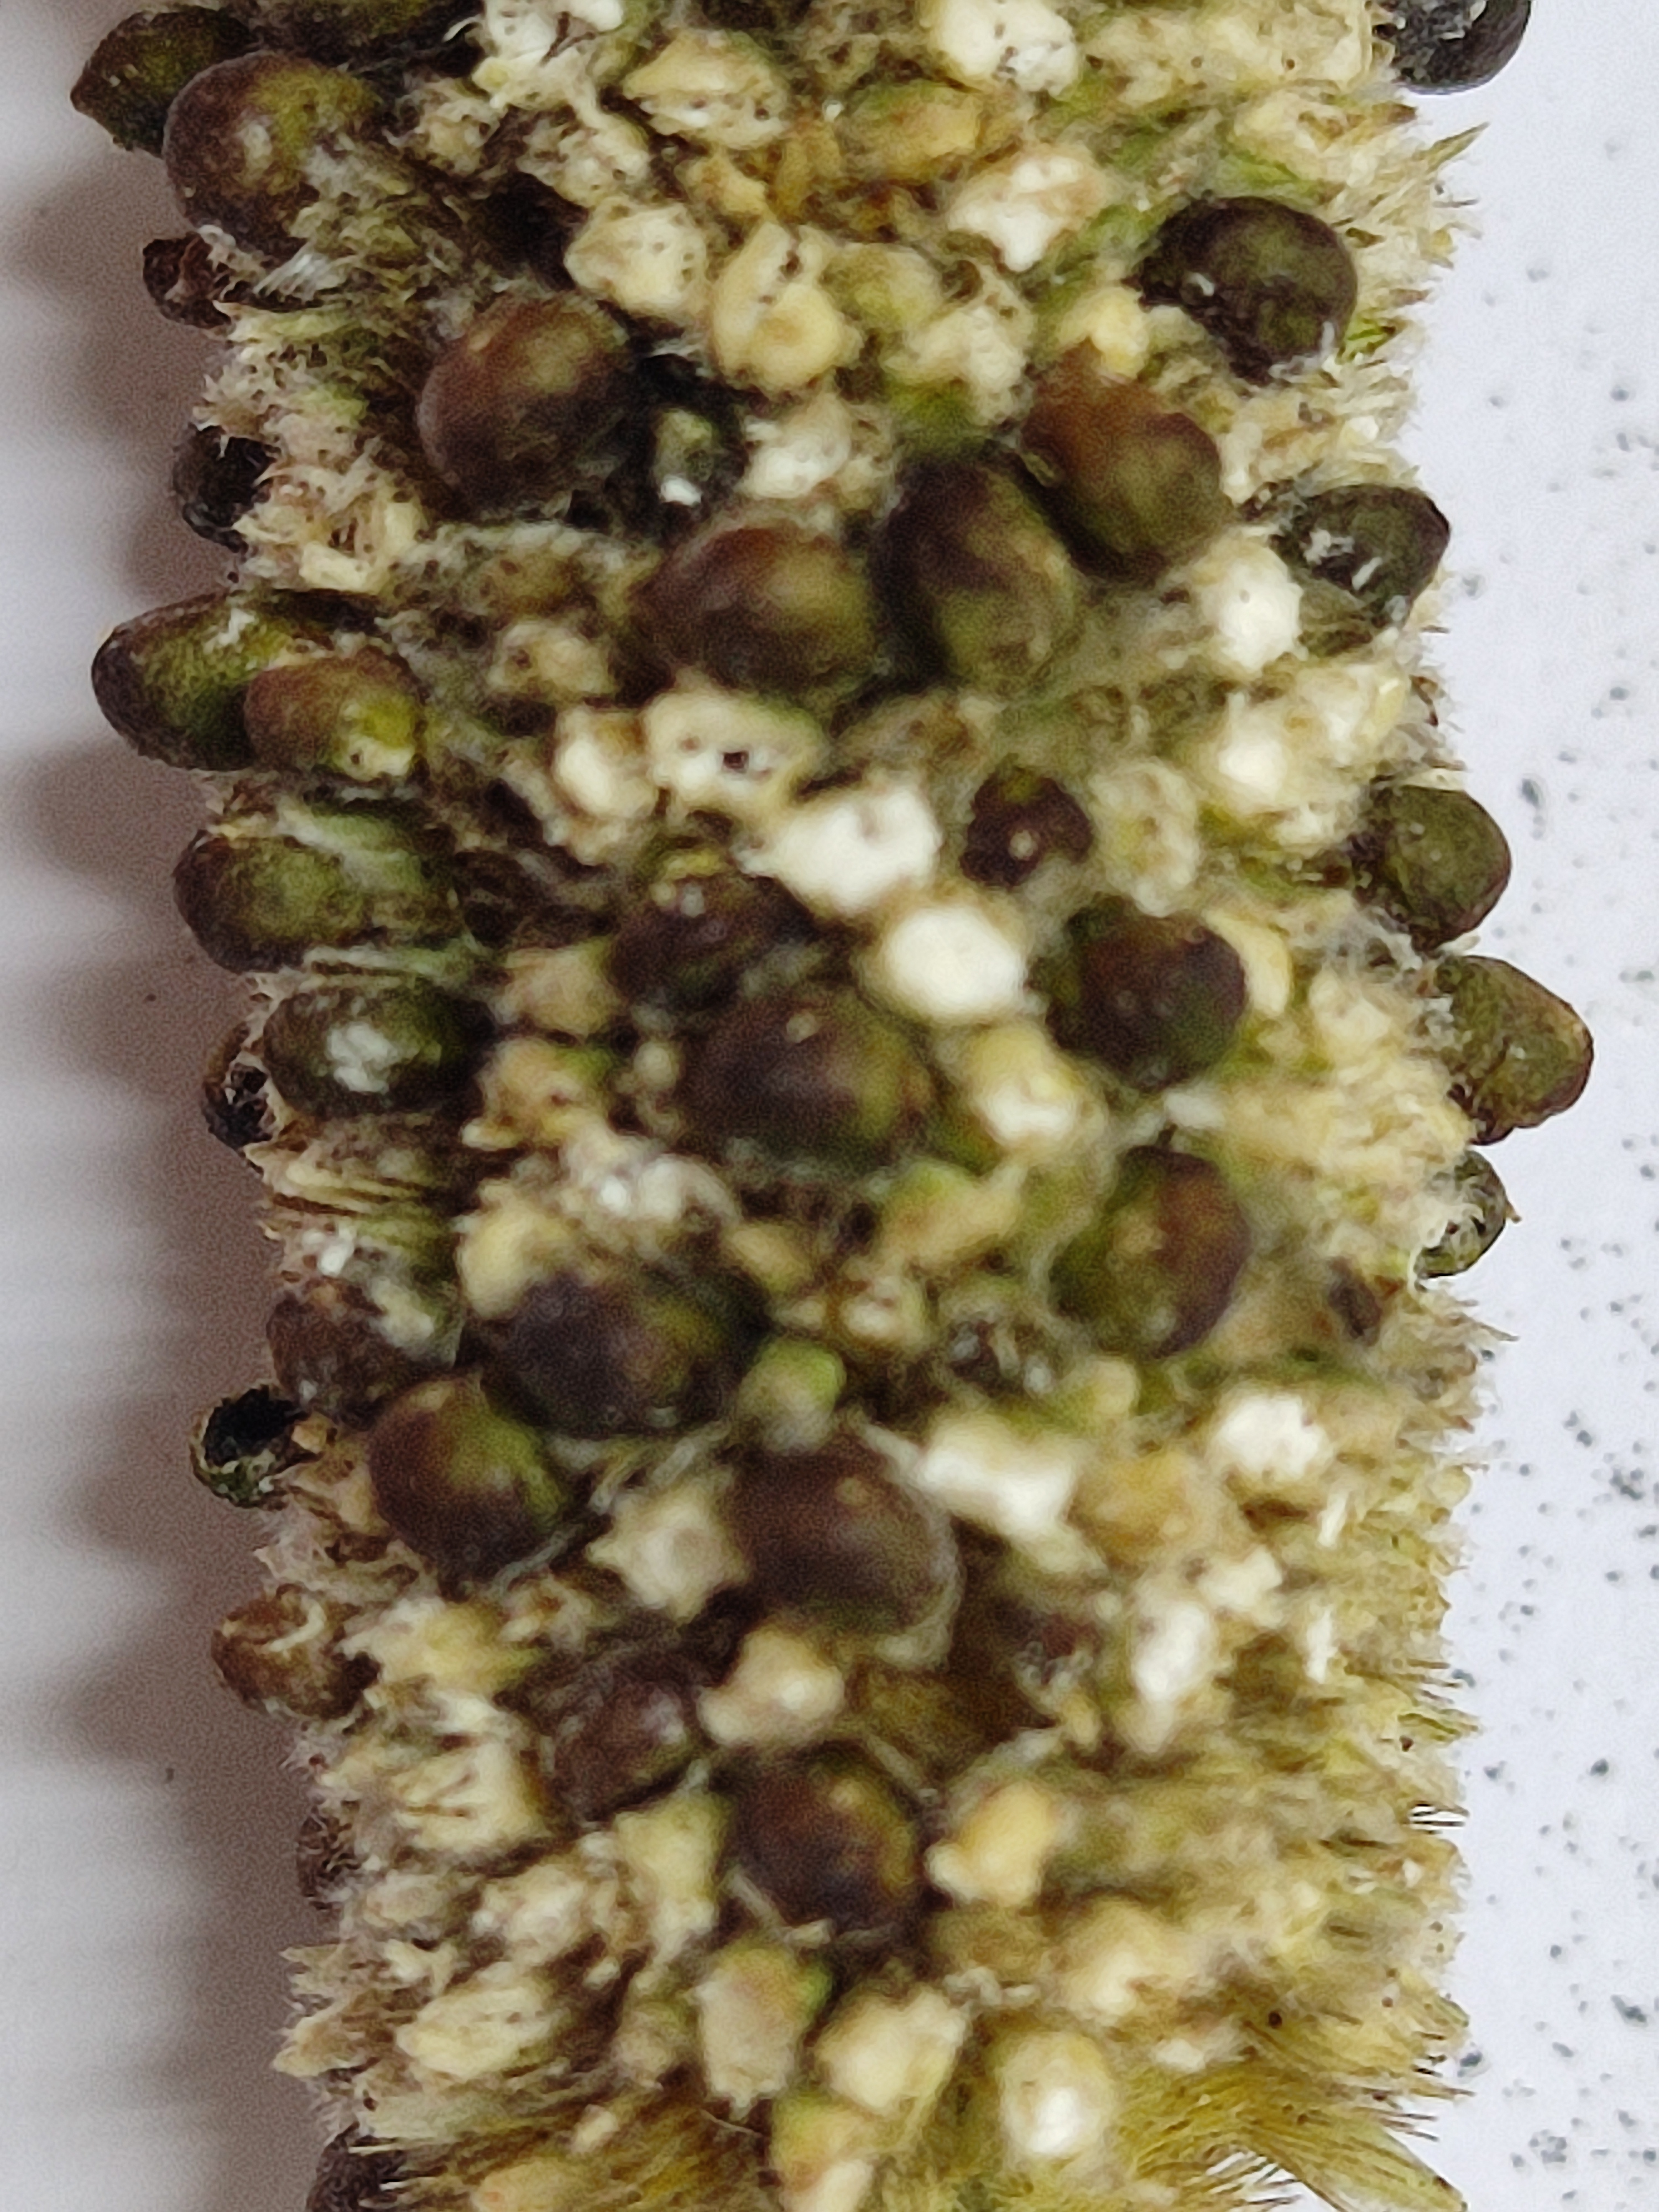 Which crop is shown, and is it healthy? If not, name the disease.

pearl millet, smut
